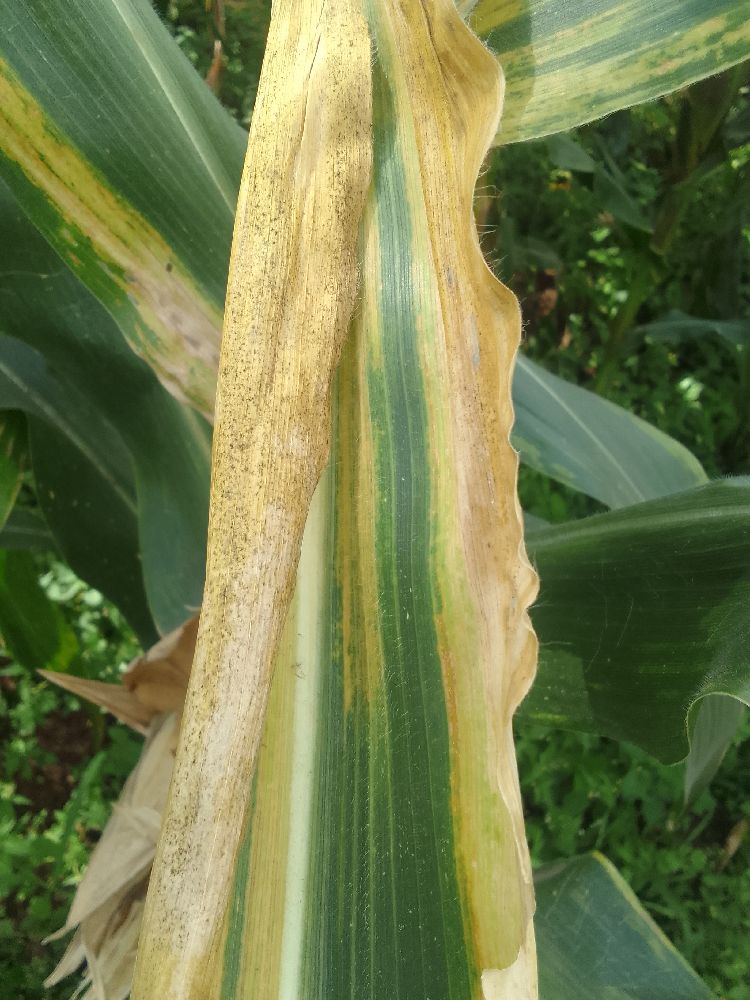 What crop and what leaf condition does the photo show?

maize, maize lethal necrosis
